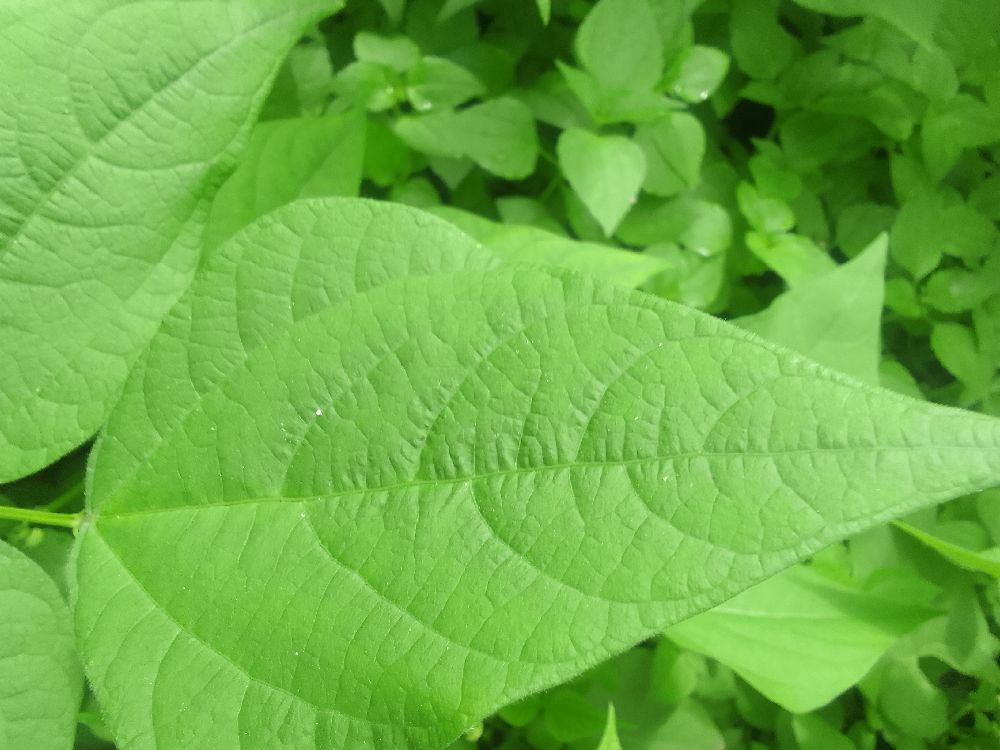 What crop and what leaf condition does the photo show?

common bean, healthy
